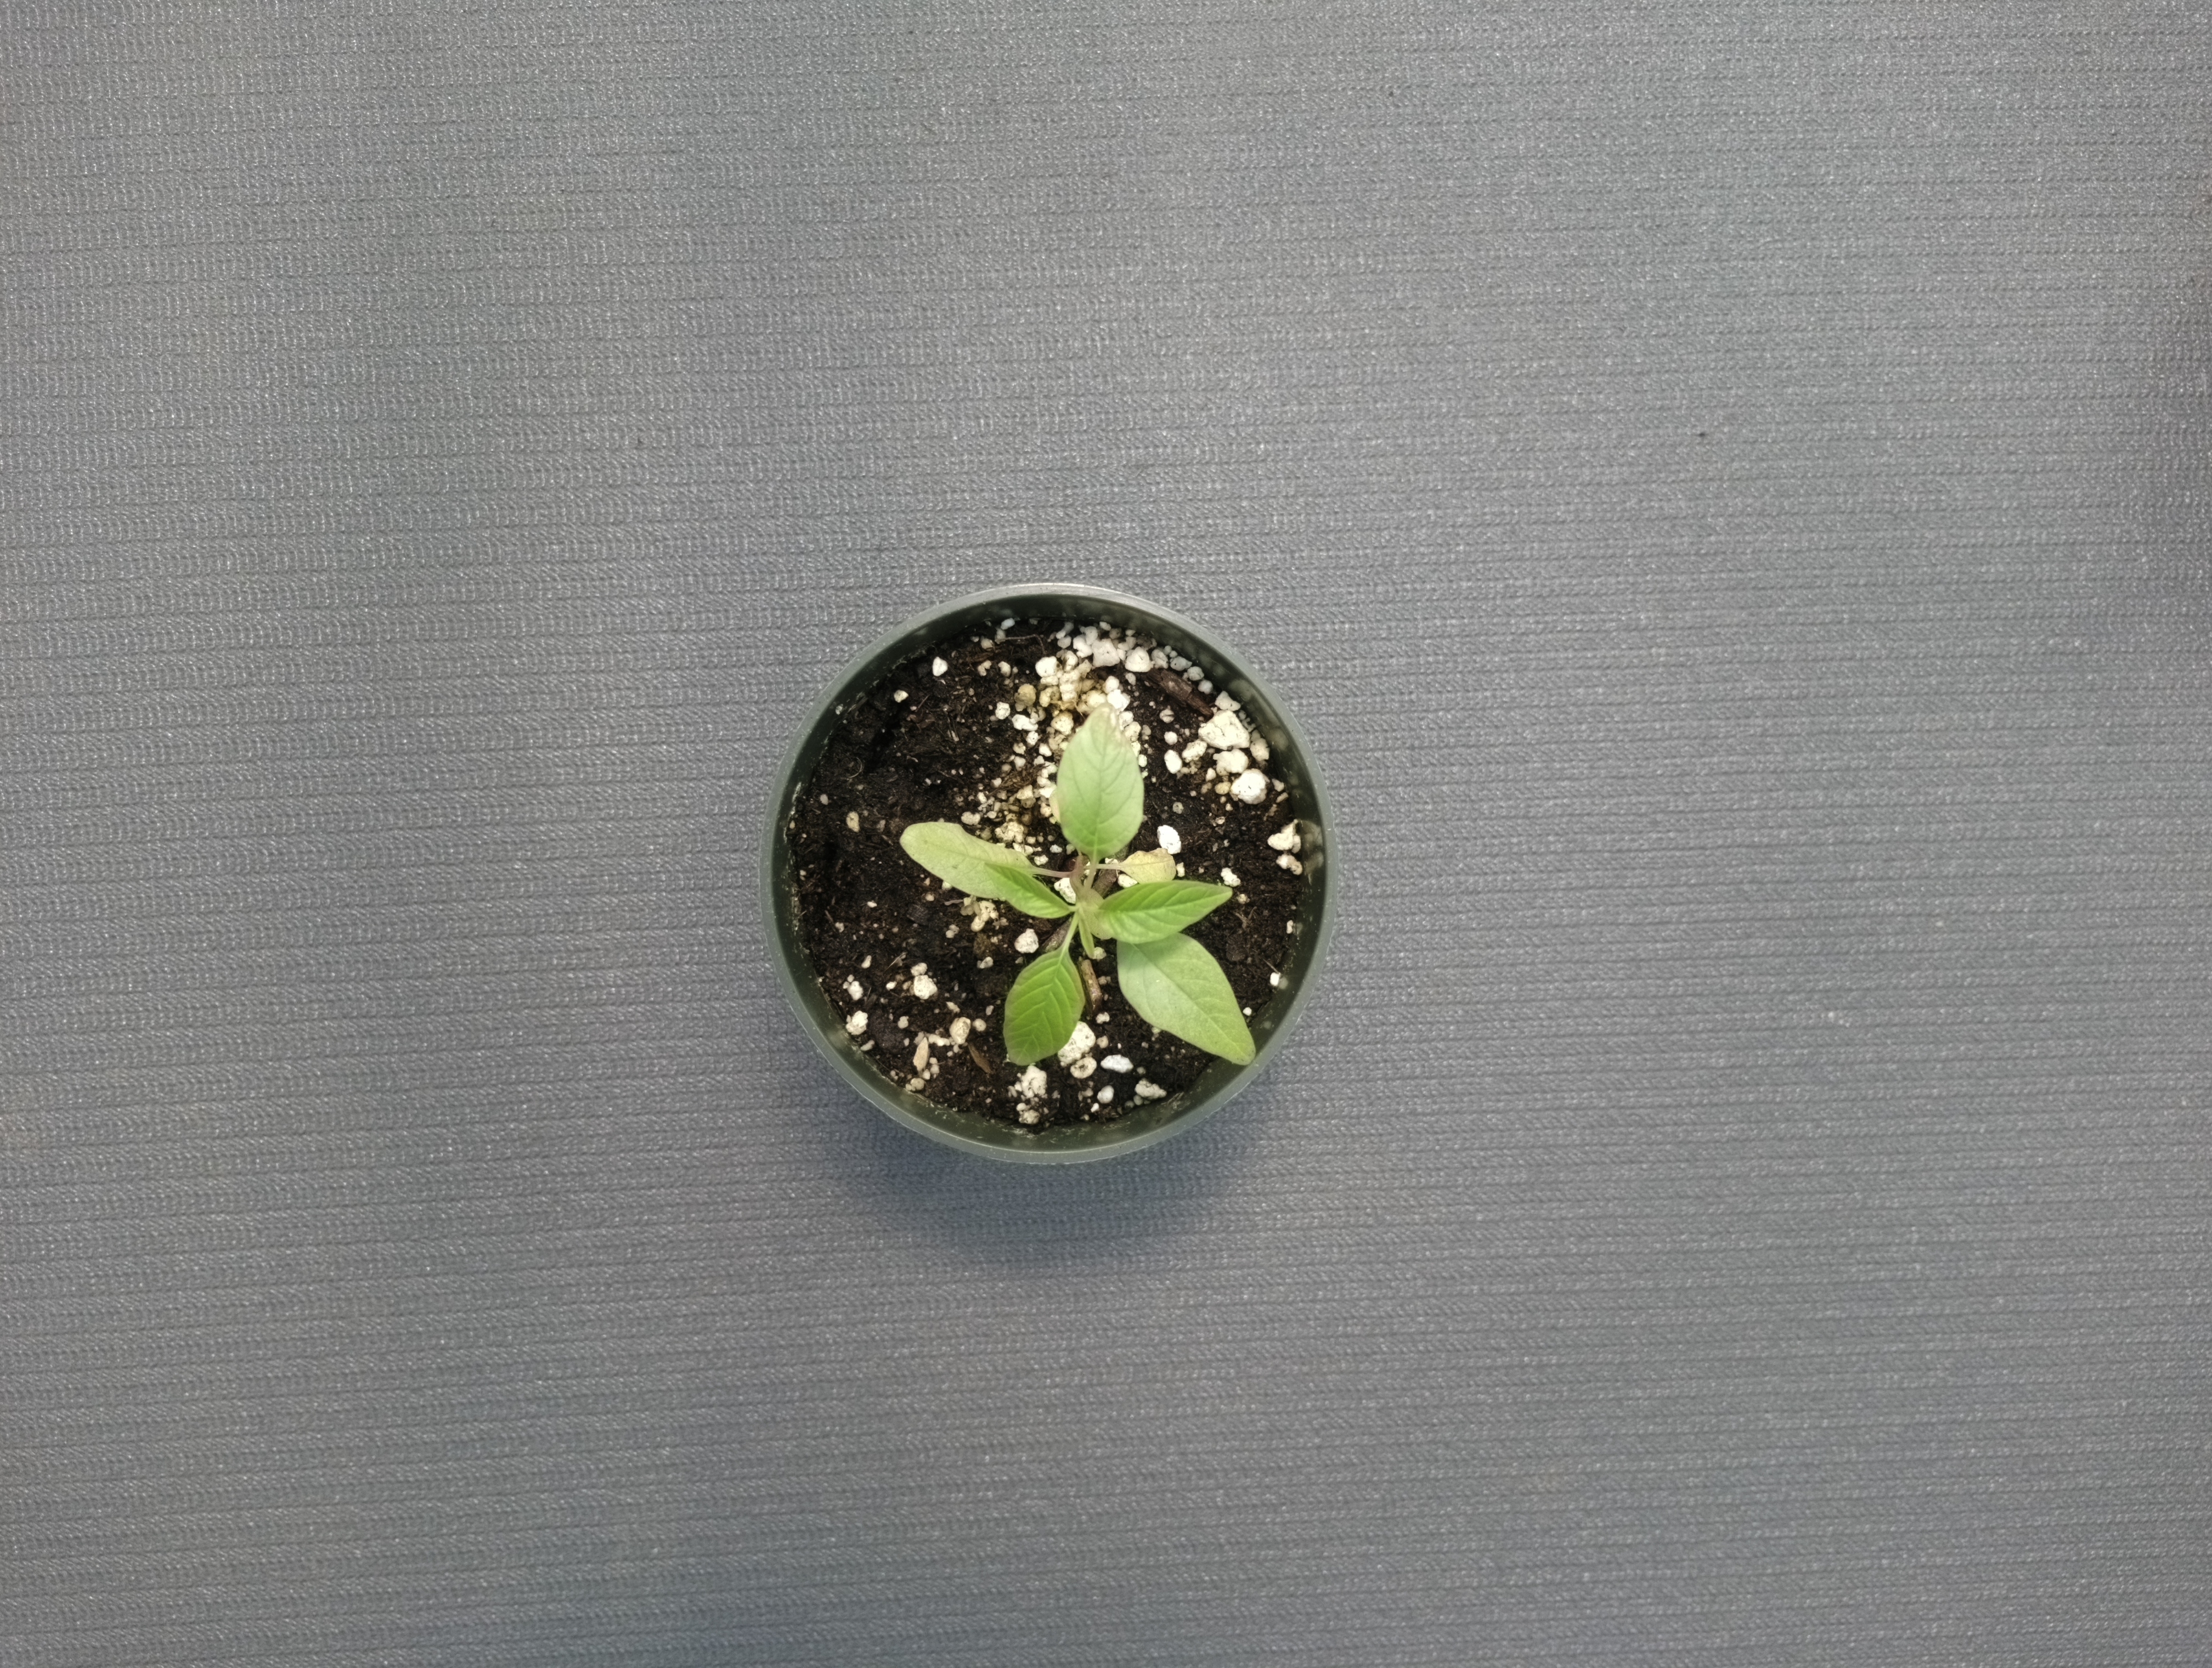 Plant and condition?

waterhemp, healthy untreated
